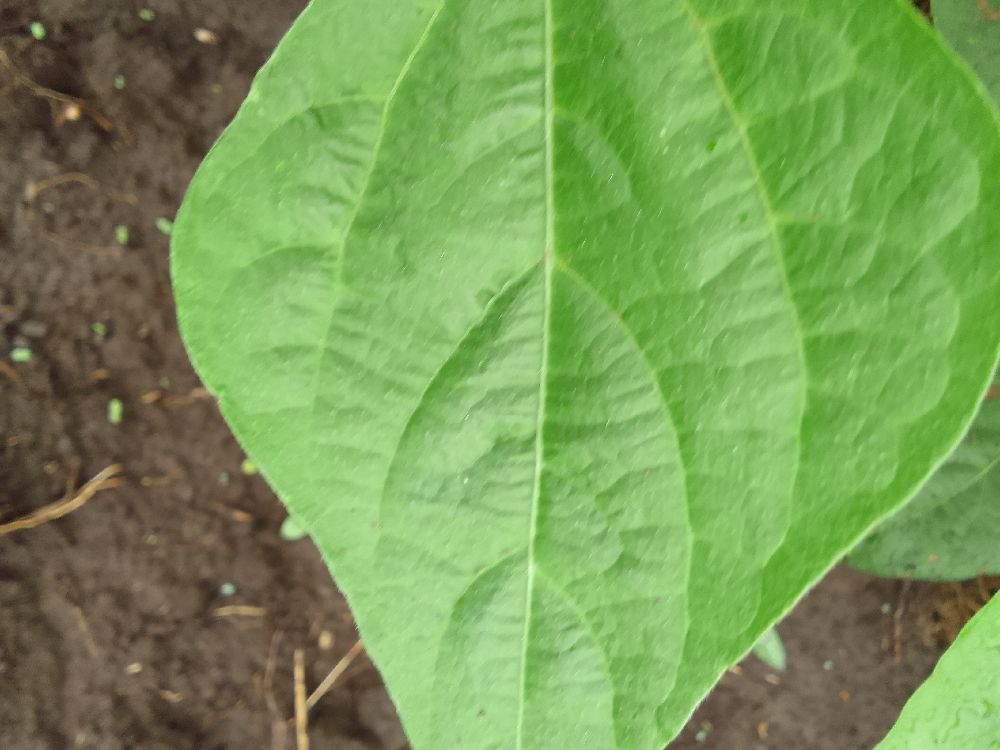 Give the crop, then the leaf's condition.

common bean, healthy
